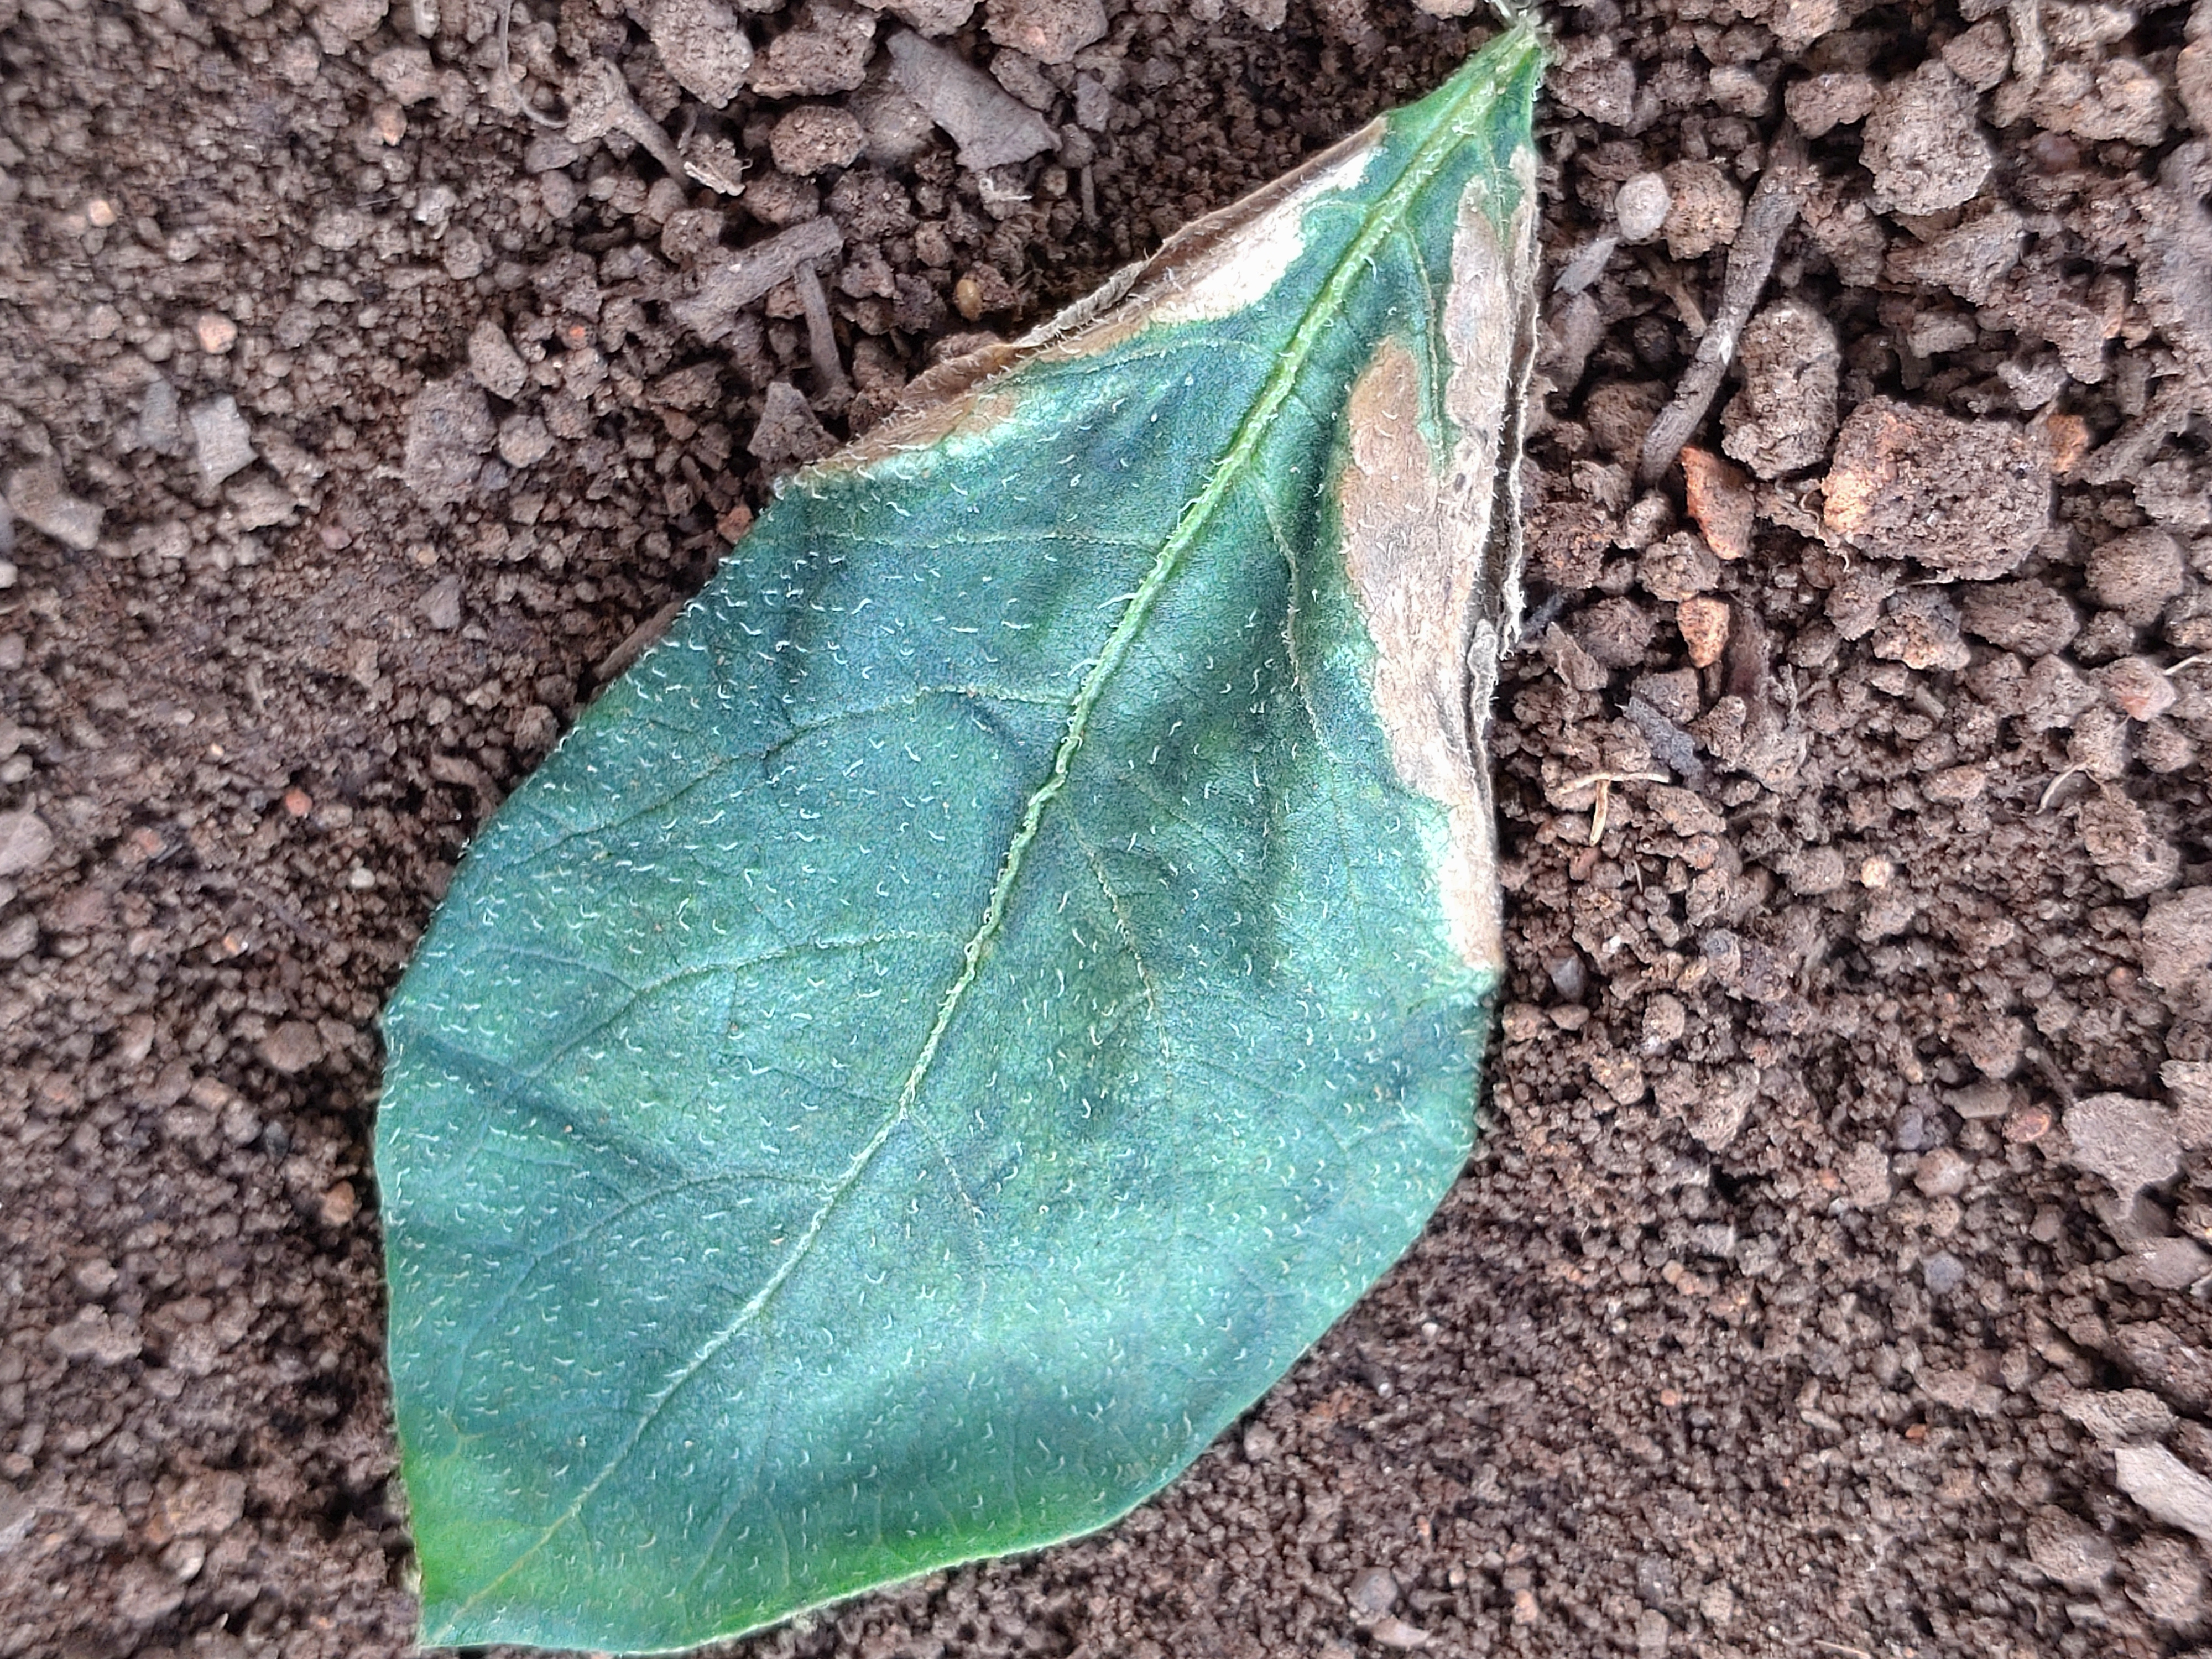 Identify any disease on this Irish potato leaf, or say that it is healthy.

early blight
